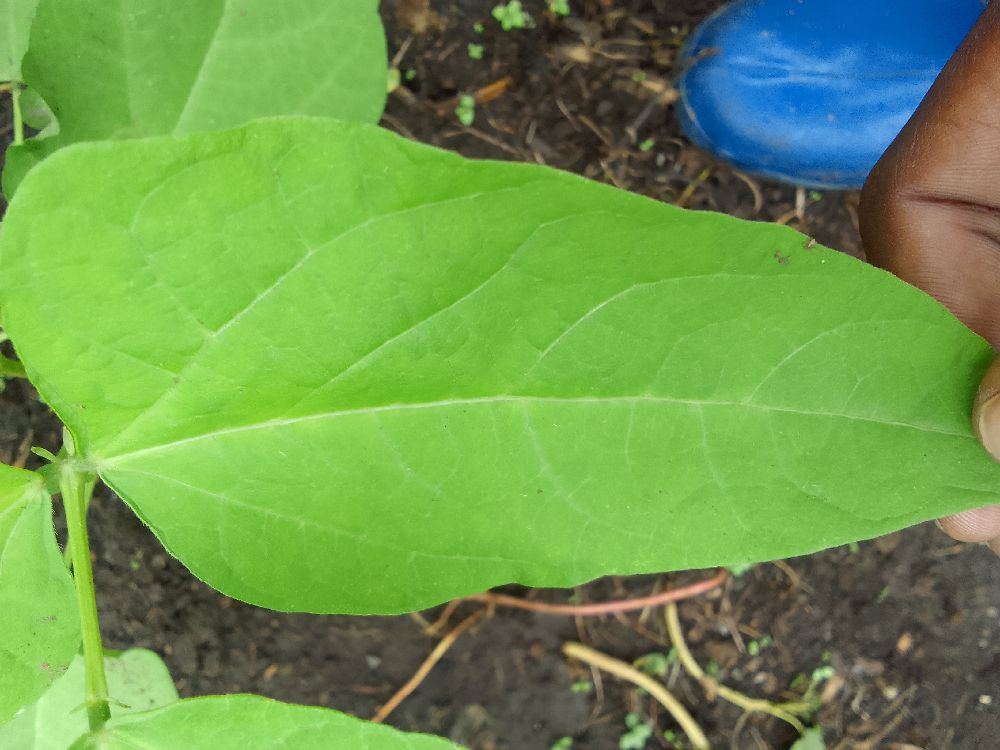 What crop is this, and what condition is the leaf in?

common bean, healthy
